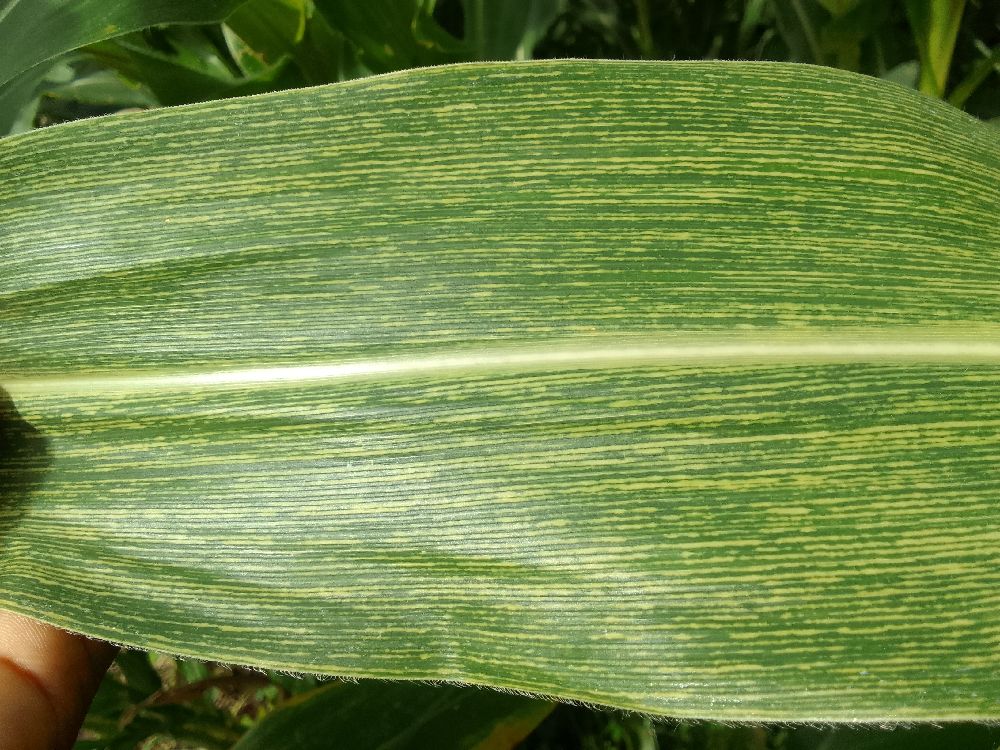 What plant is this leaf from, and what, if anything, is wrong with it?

maize, maize streak virus
